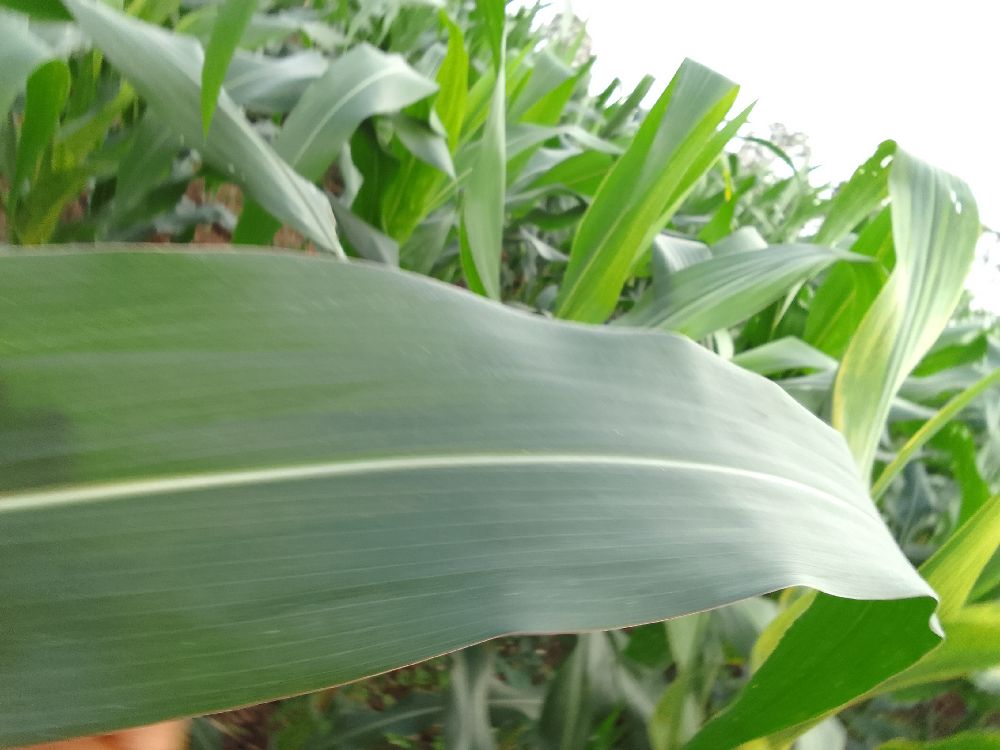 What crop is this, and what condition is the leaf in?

maize, healthy
